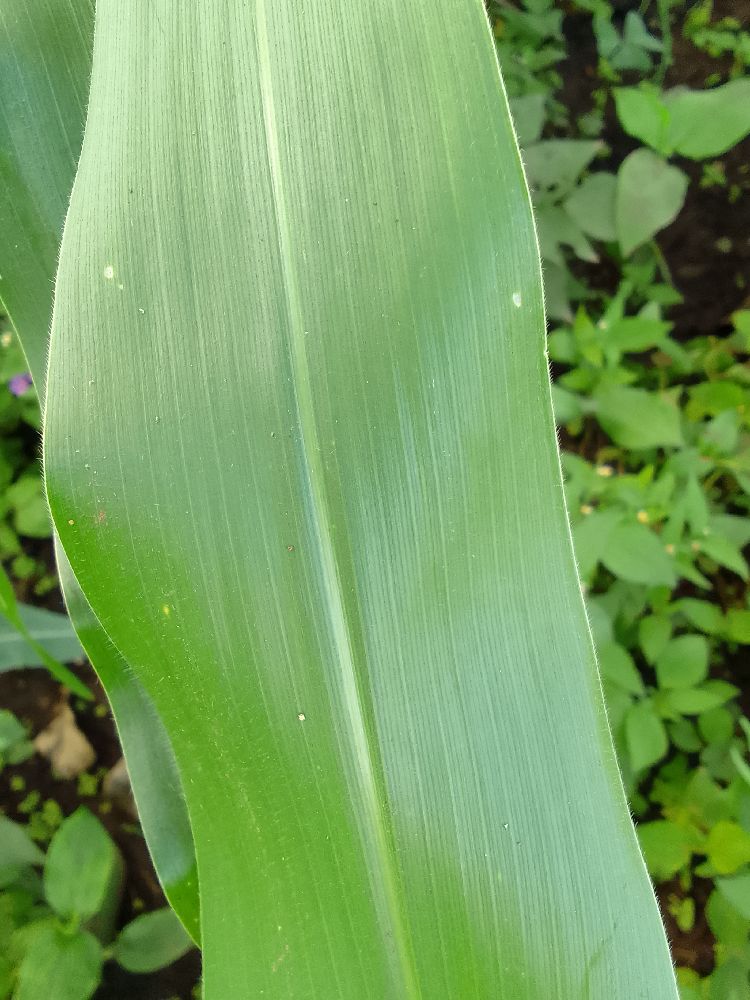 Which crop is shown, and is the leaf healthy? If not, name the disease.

maize, healthy
